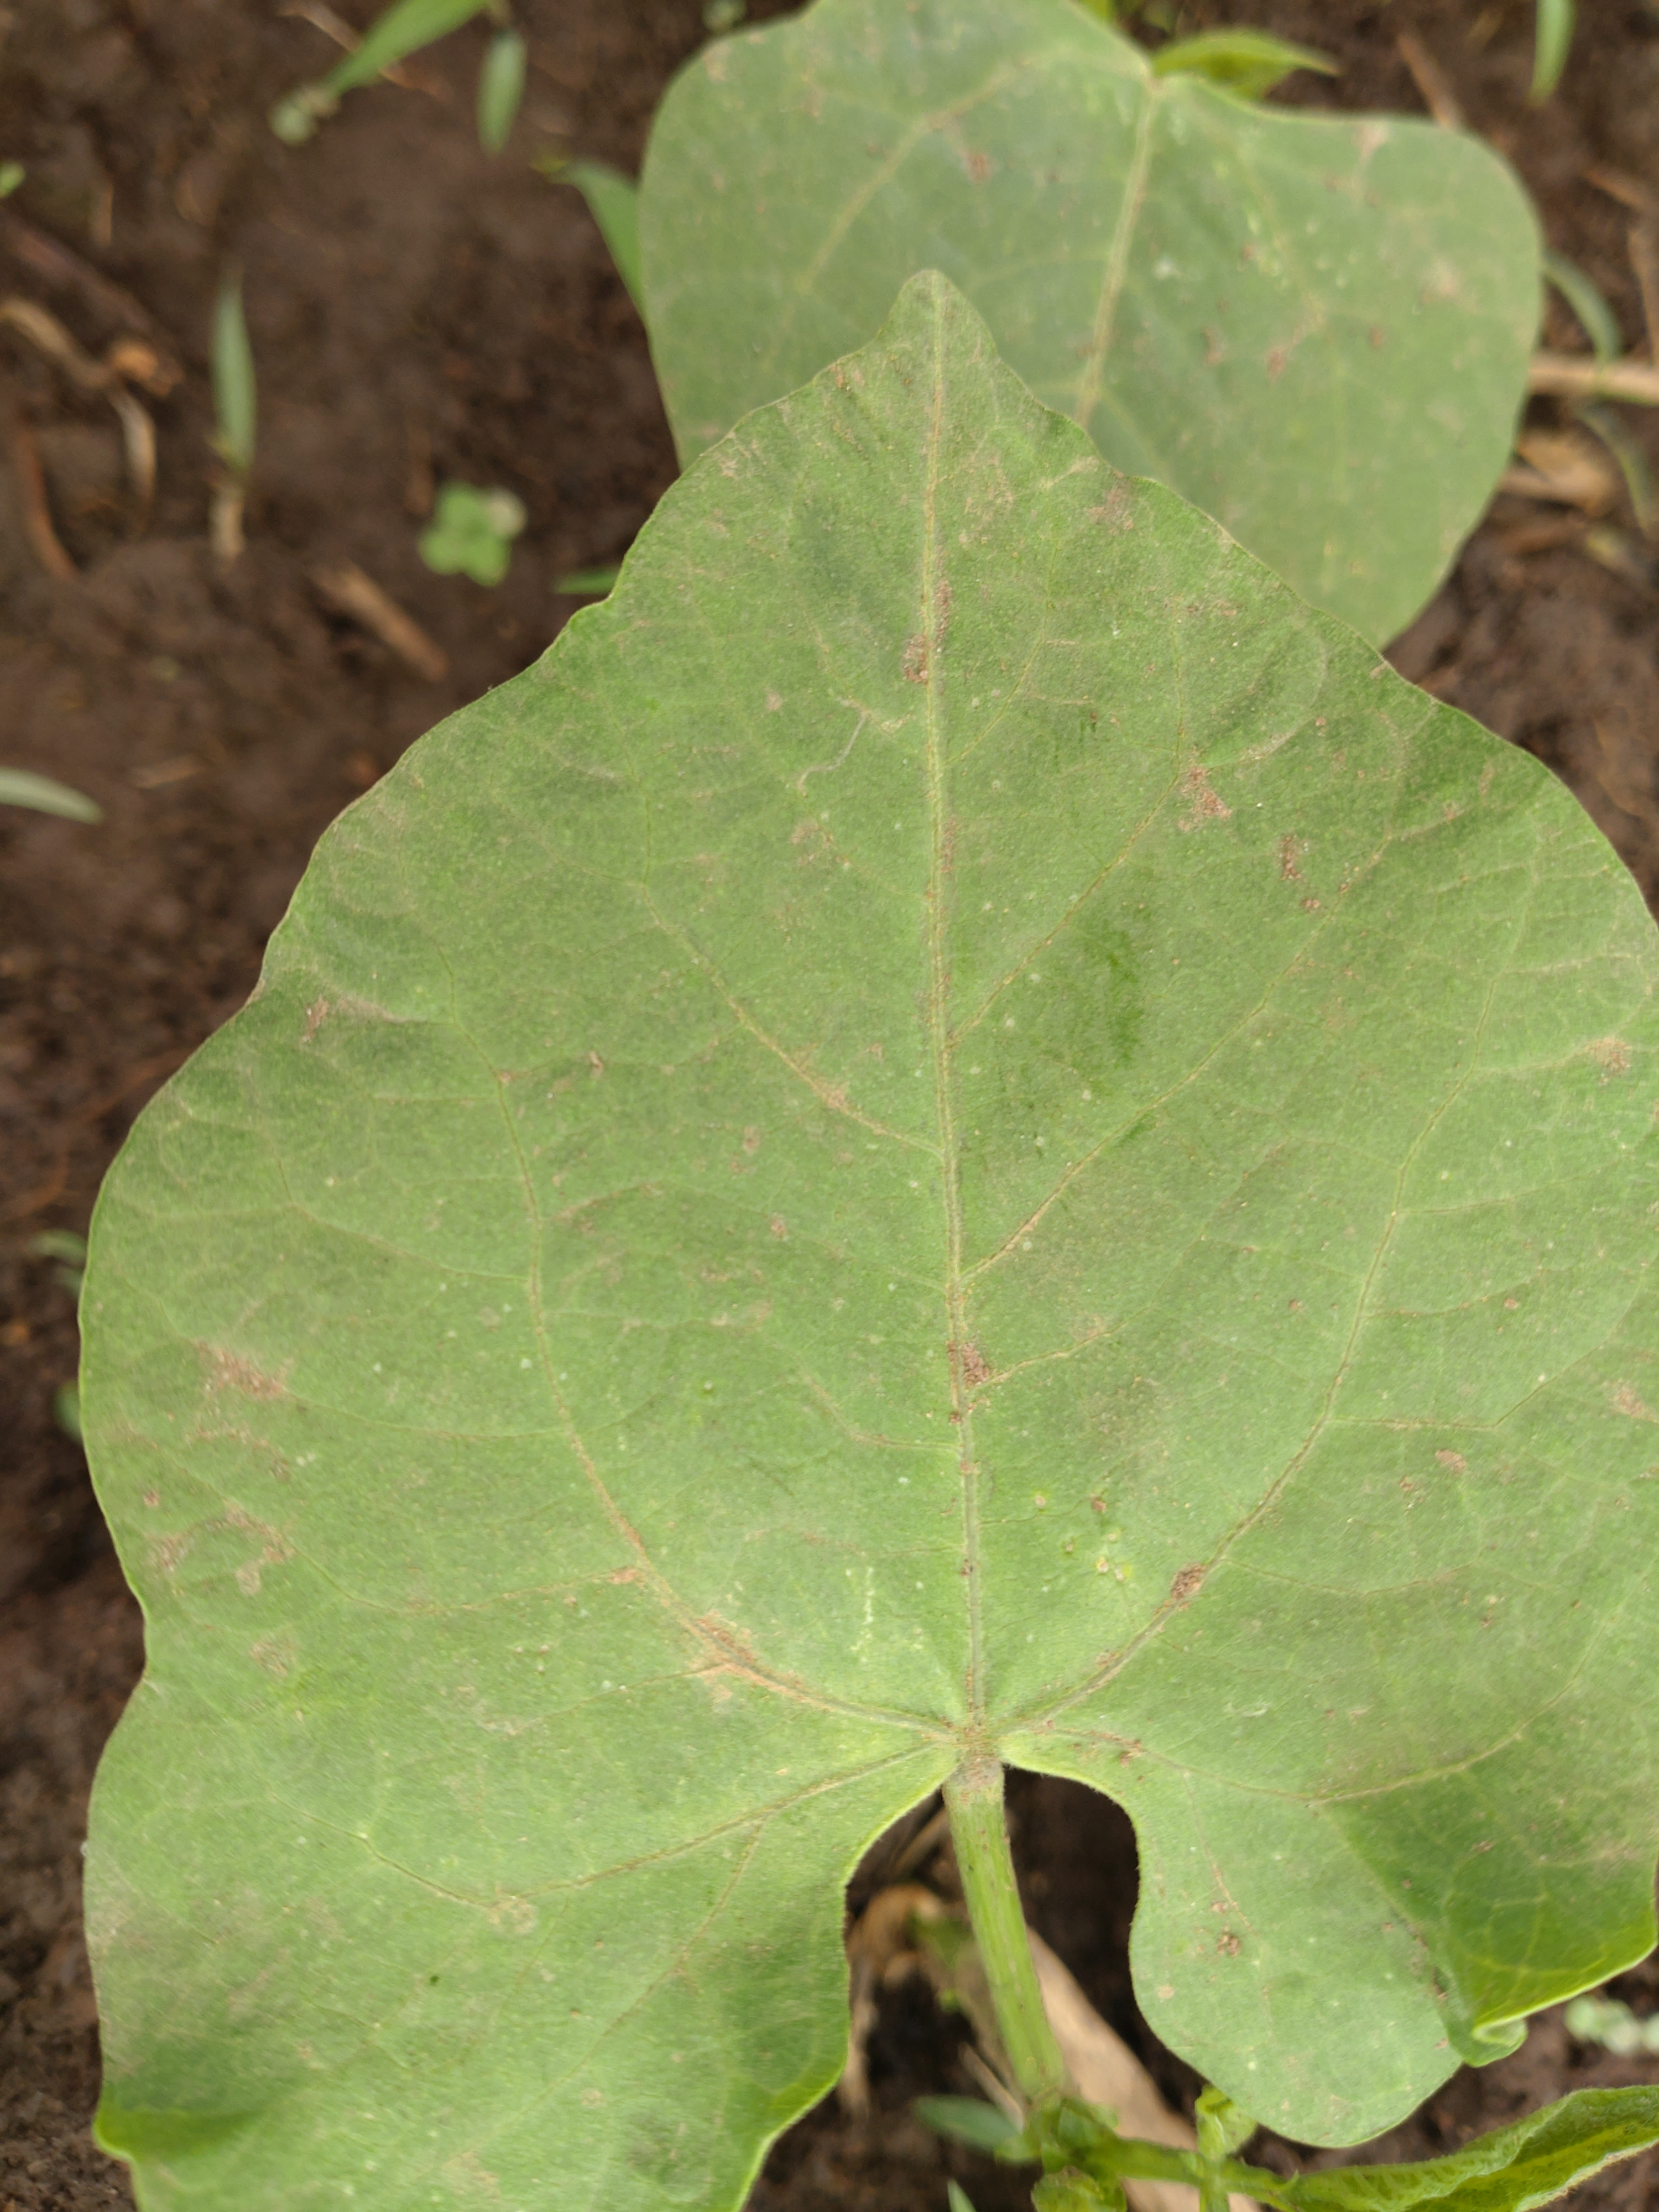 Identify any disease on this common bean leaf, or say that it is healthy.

healthy
